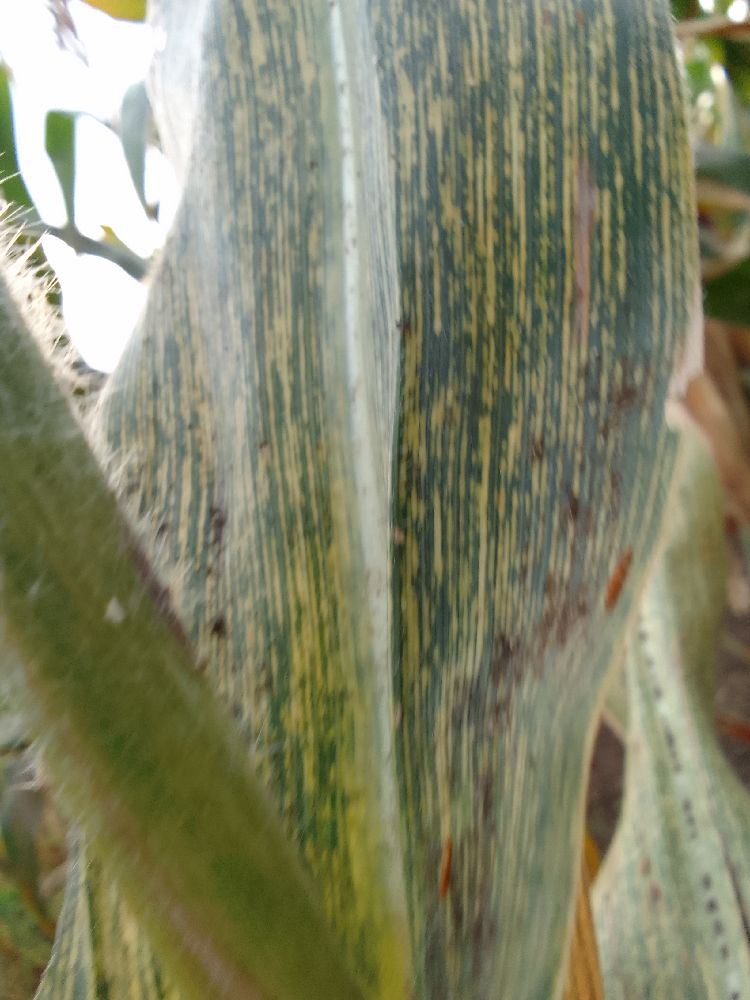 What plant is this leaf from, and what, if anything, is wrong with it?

maize, maize streak virus
